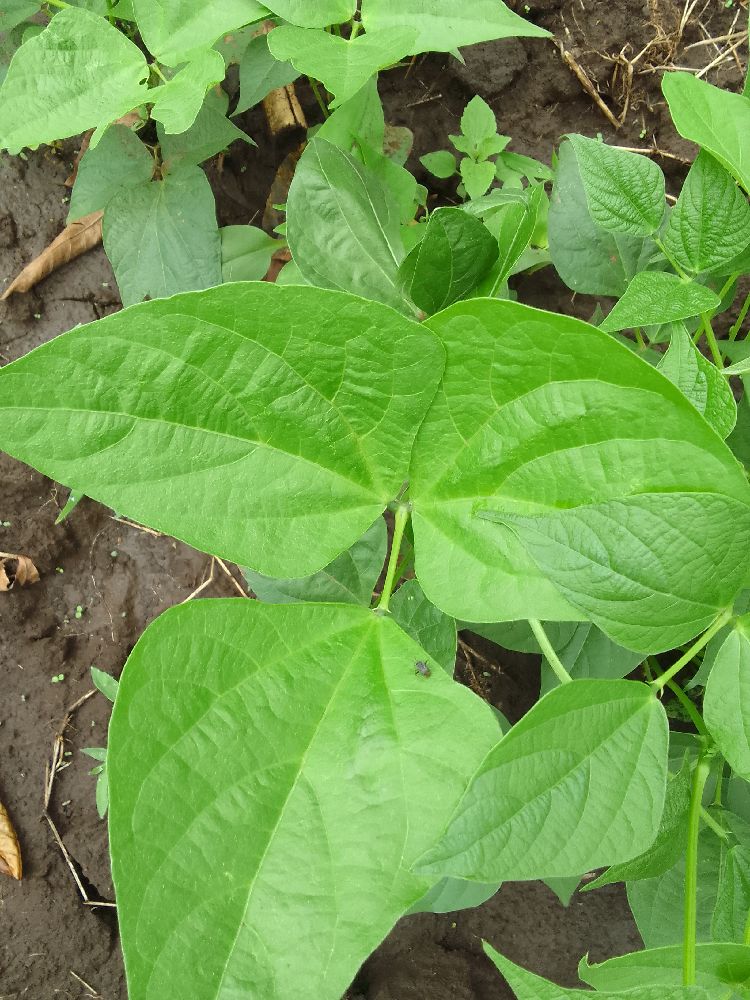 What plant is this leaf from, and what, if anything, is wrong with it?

common bean, healthy
